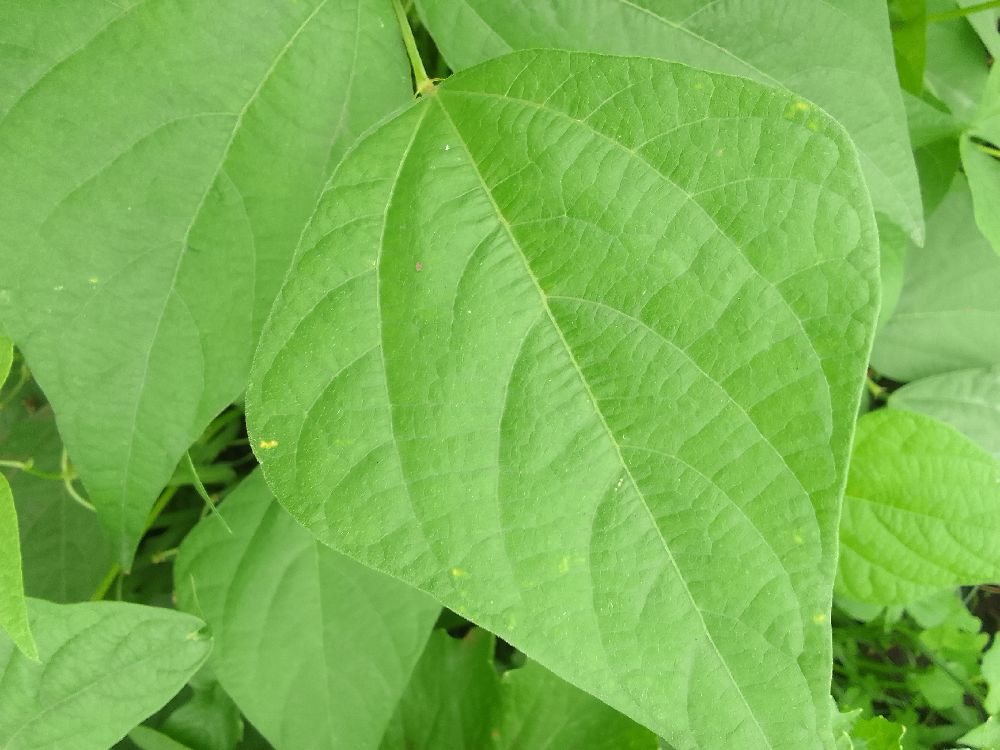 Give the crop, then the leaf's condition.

common bean, healthy
